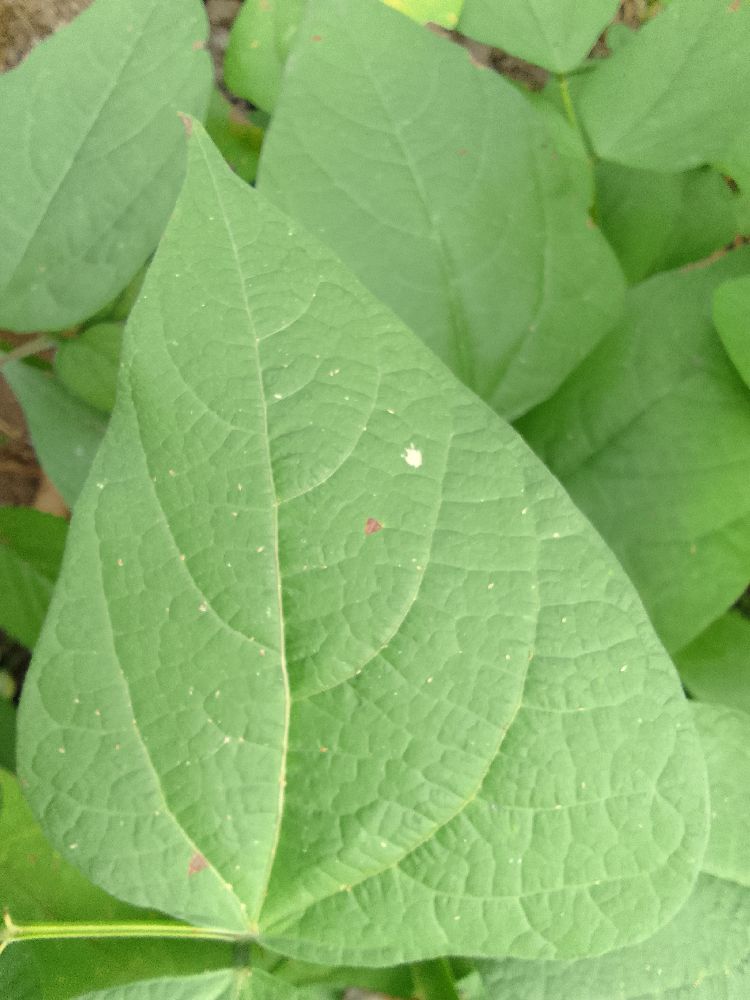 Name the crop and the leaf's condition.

common bean, healthy
